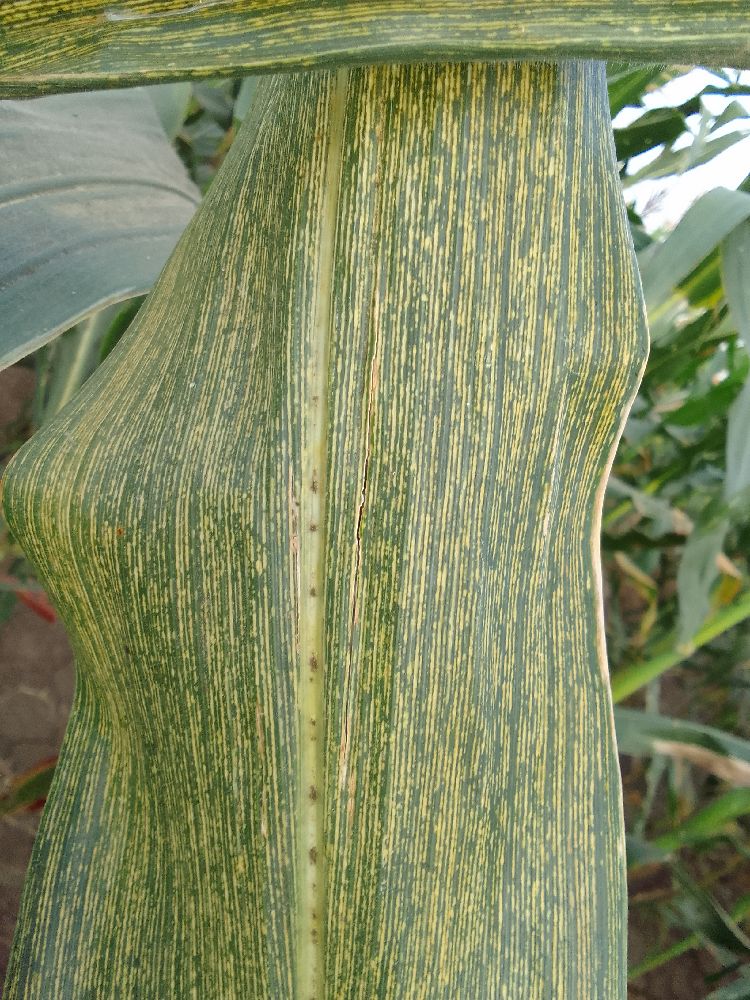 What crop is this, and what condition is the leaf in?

maize, maize streak virus
